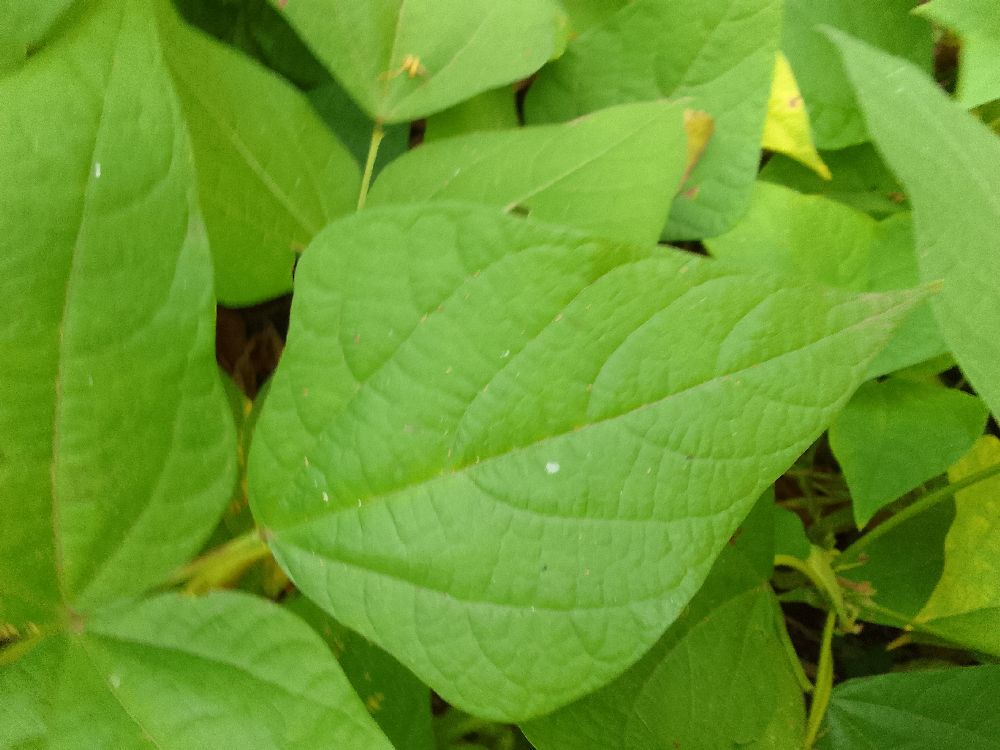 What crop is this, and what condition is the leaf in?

common bean, healthy
